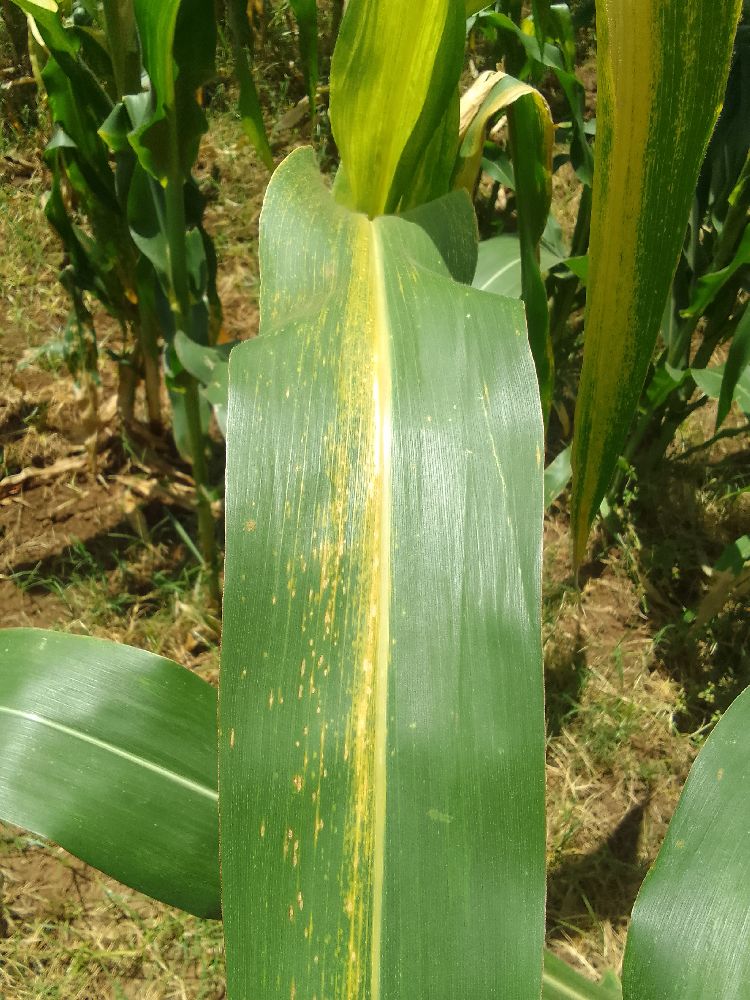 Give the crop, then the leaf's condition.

maize, maize lethal necrosis
